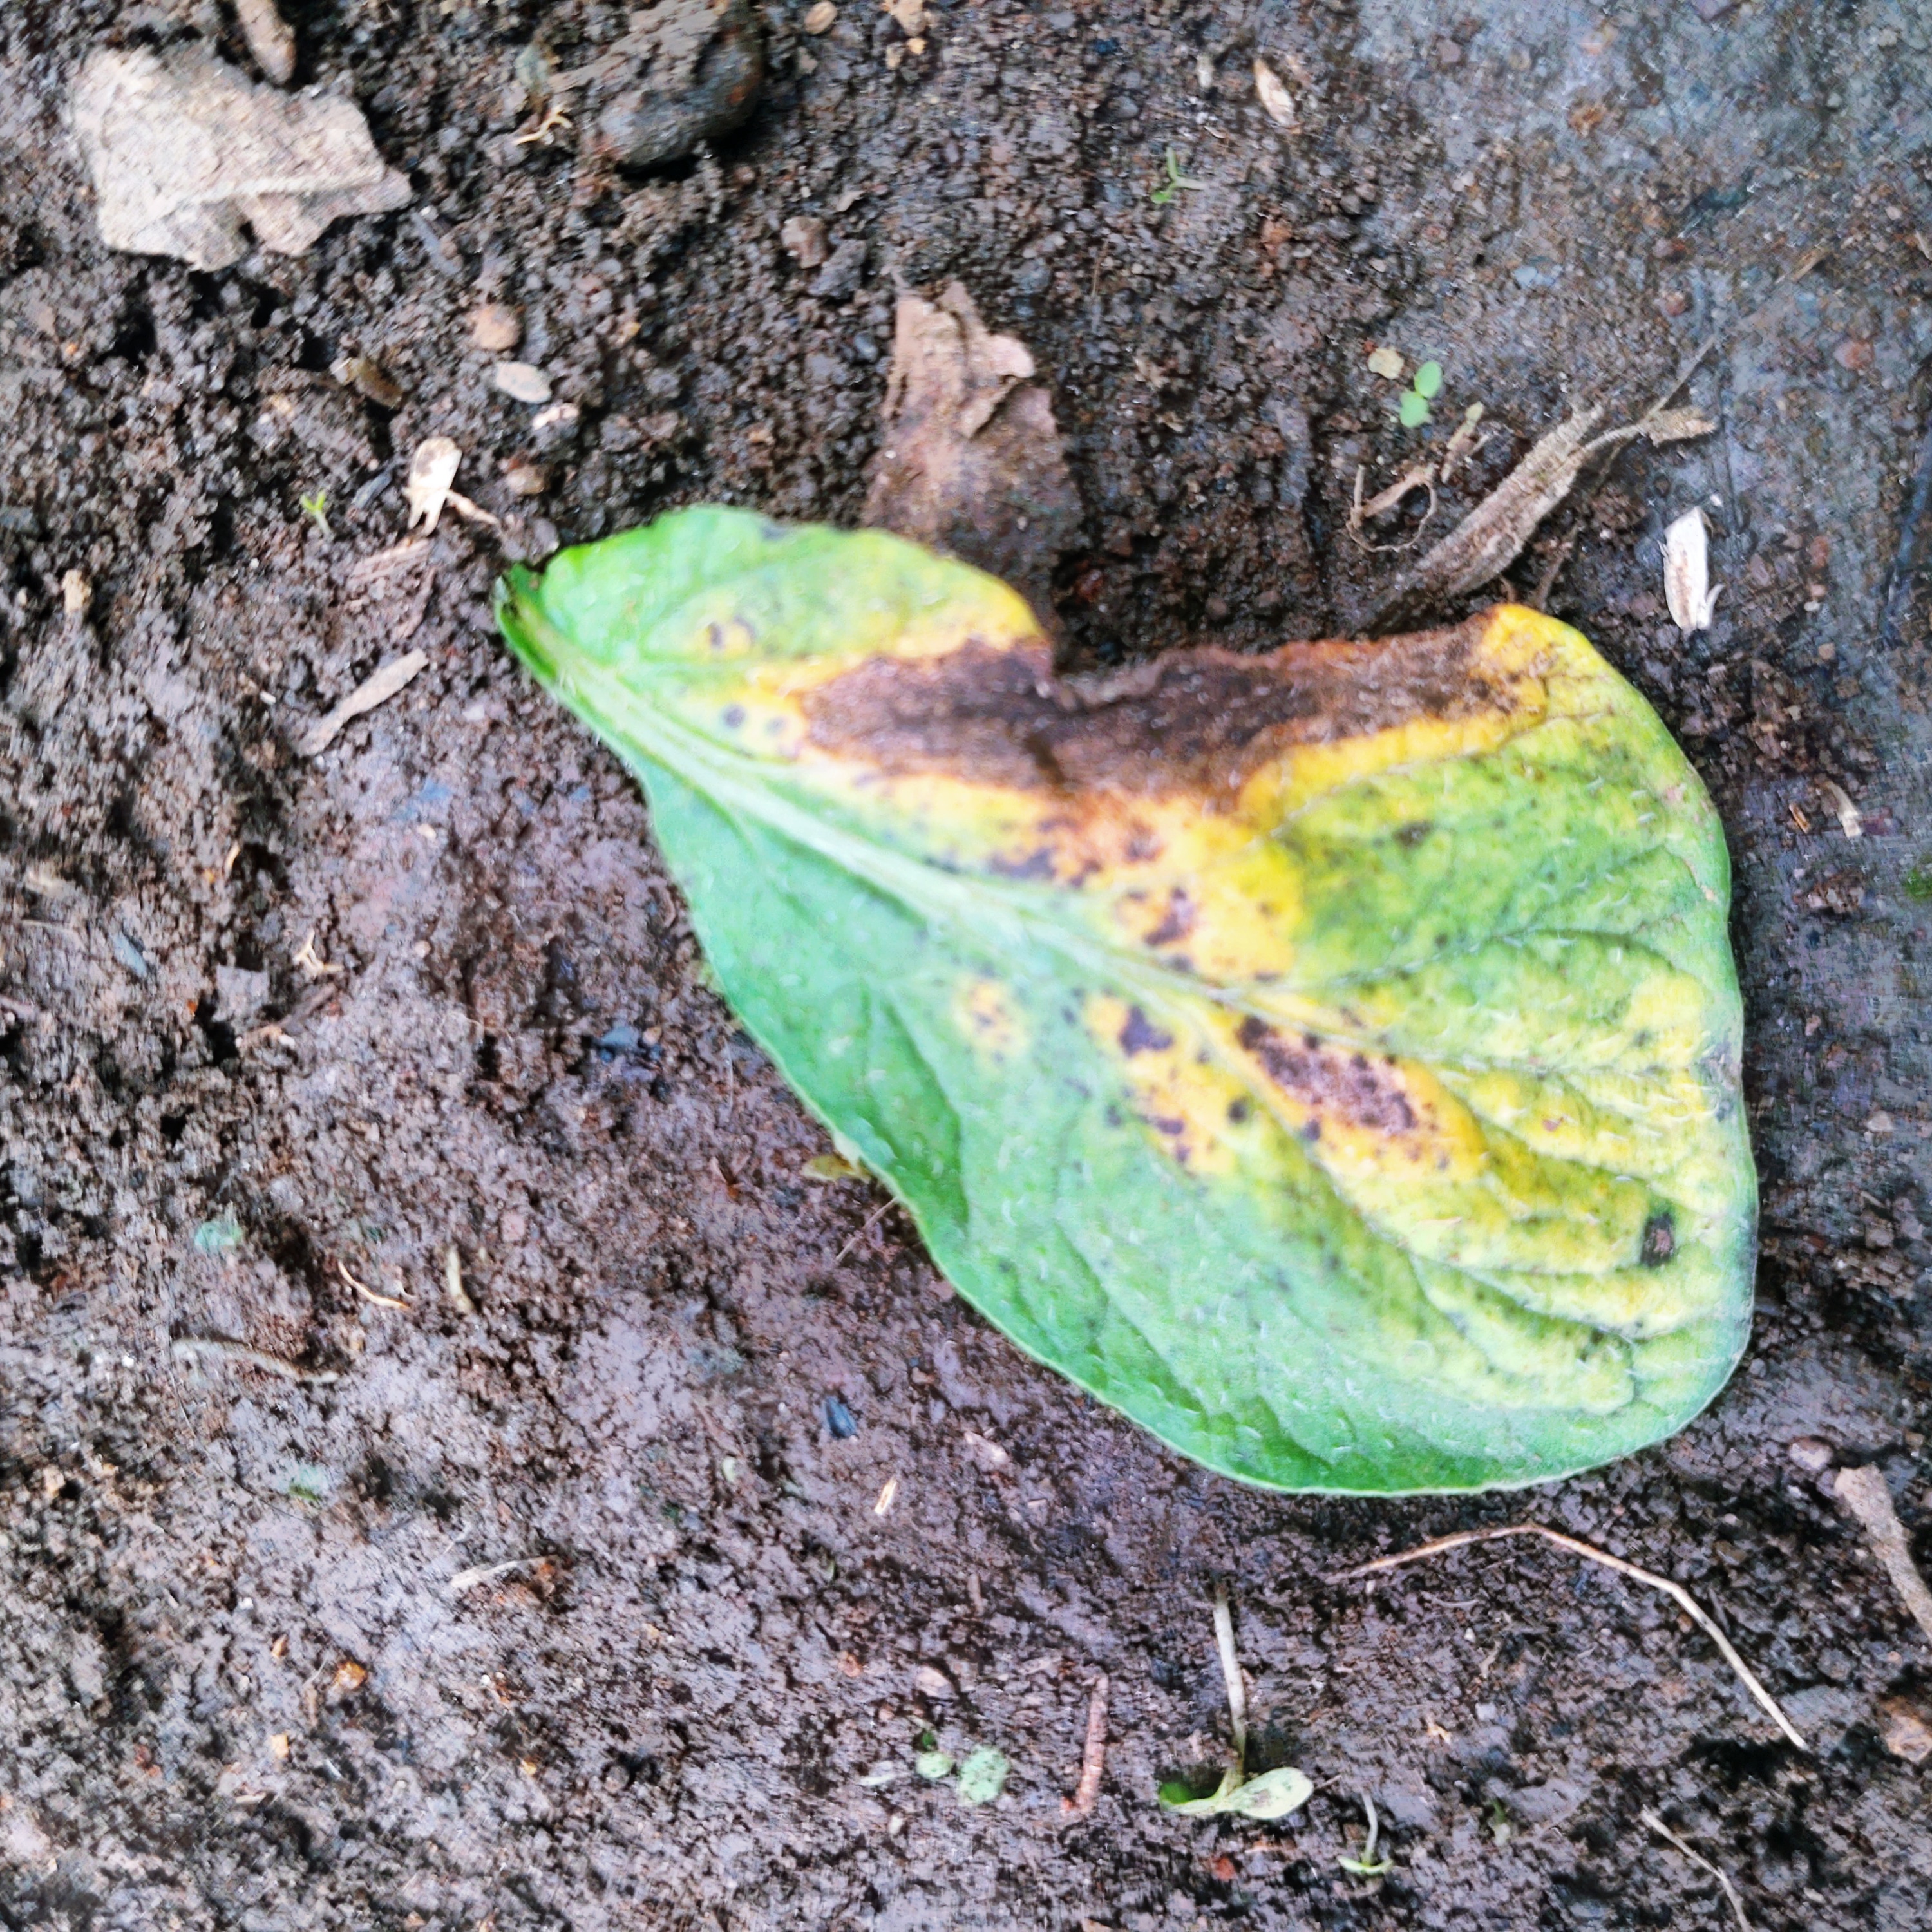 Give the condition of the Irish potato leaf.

late blight
